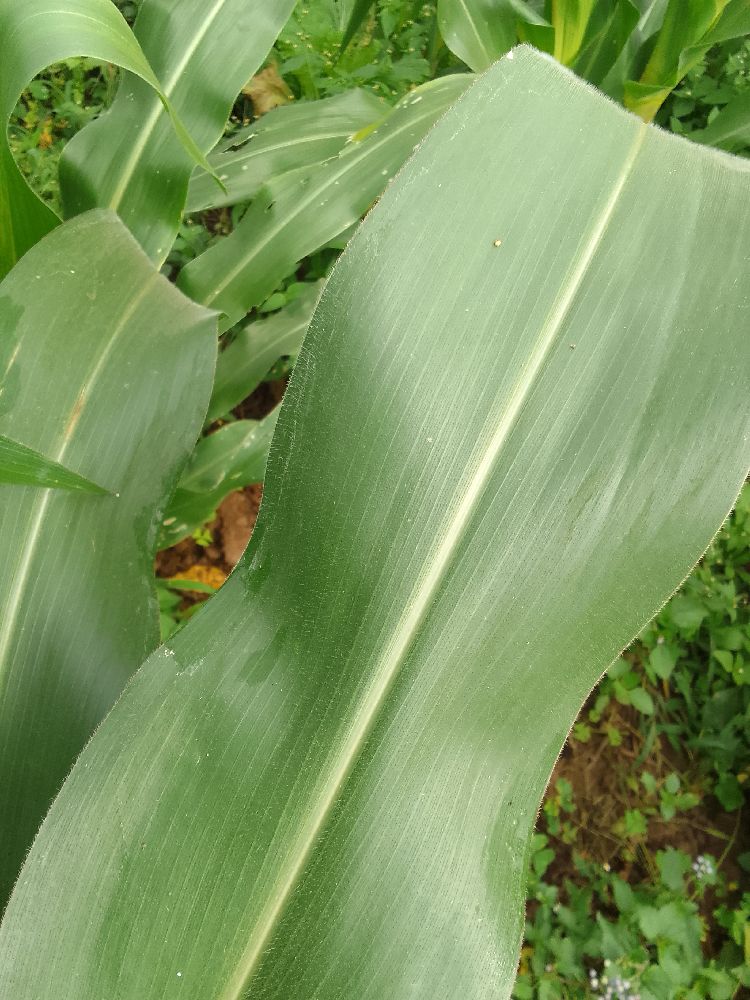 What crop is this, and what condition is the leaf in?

maize, healthy
